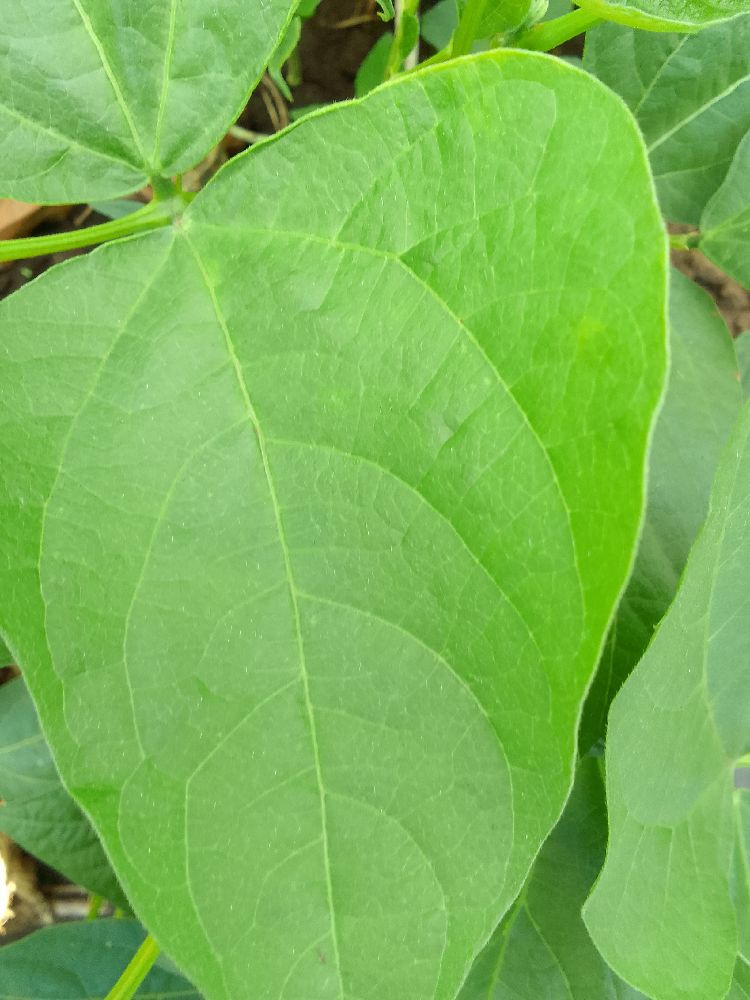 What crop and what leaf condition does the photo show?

common bean, healthy
